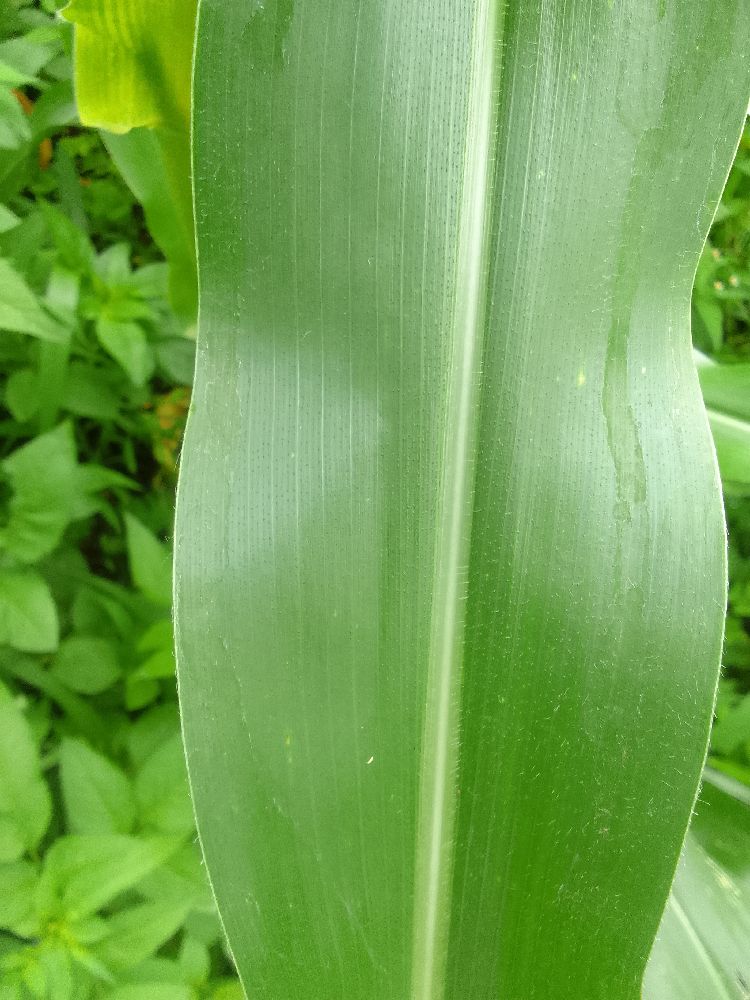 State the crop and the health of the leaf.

maize, healthy
